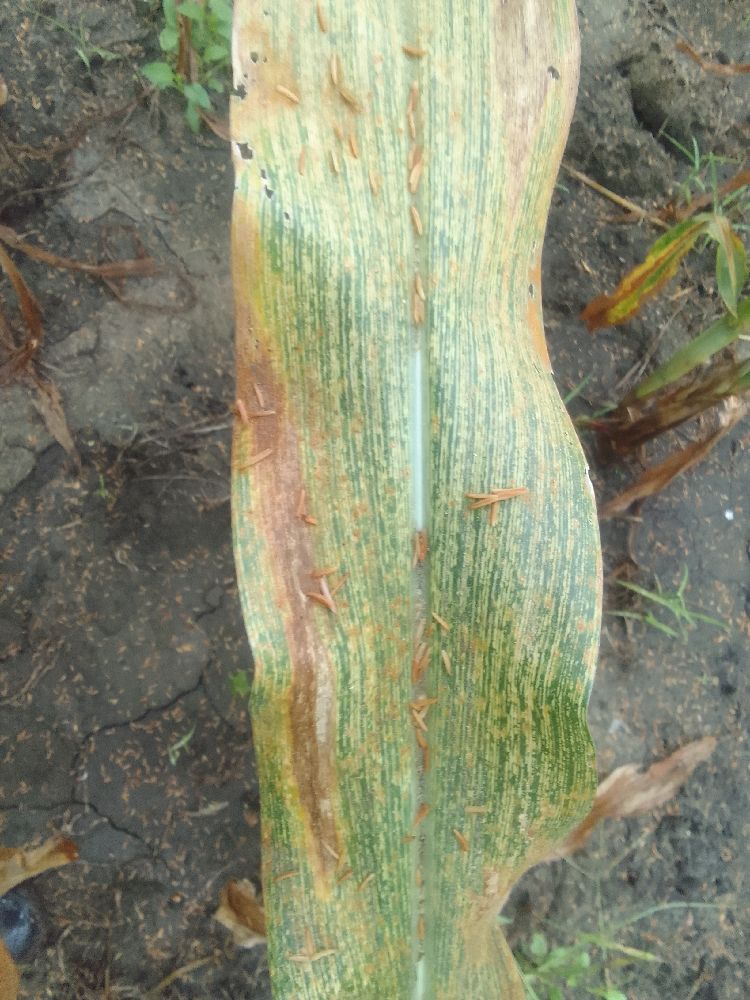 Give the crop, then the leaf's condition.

maize, maize streak virus
